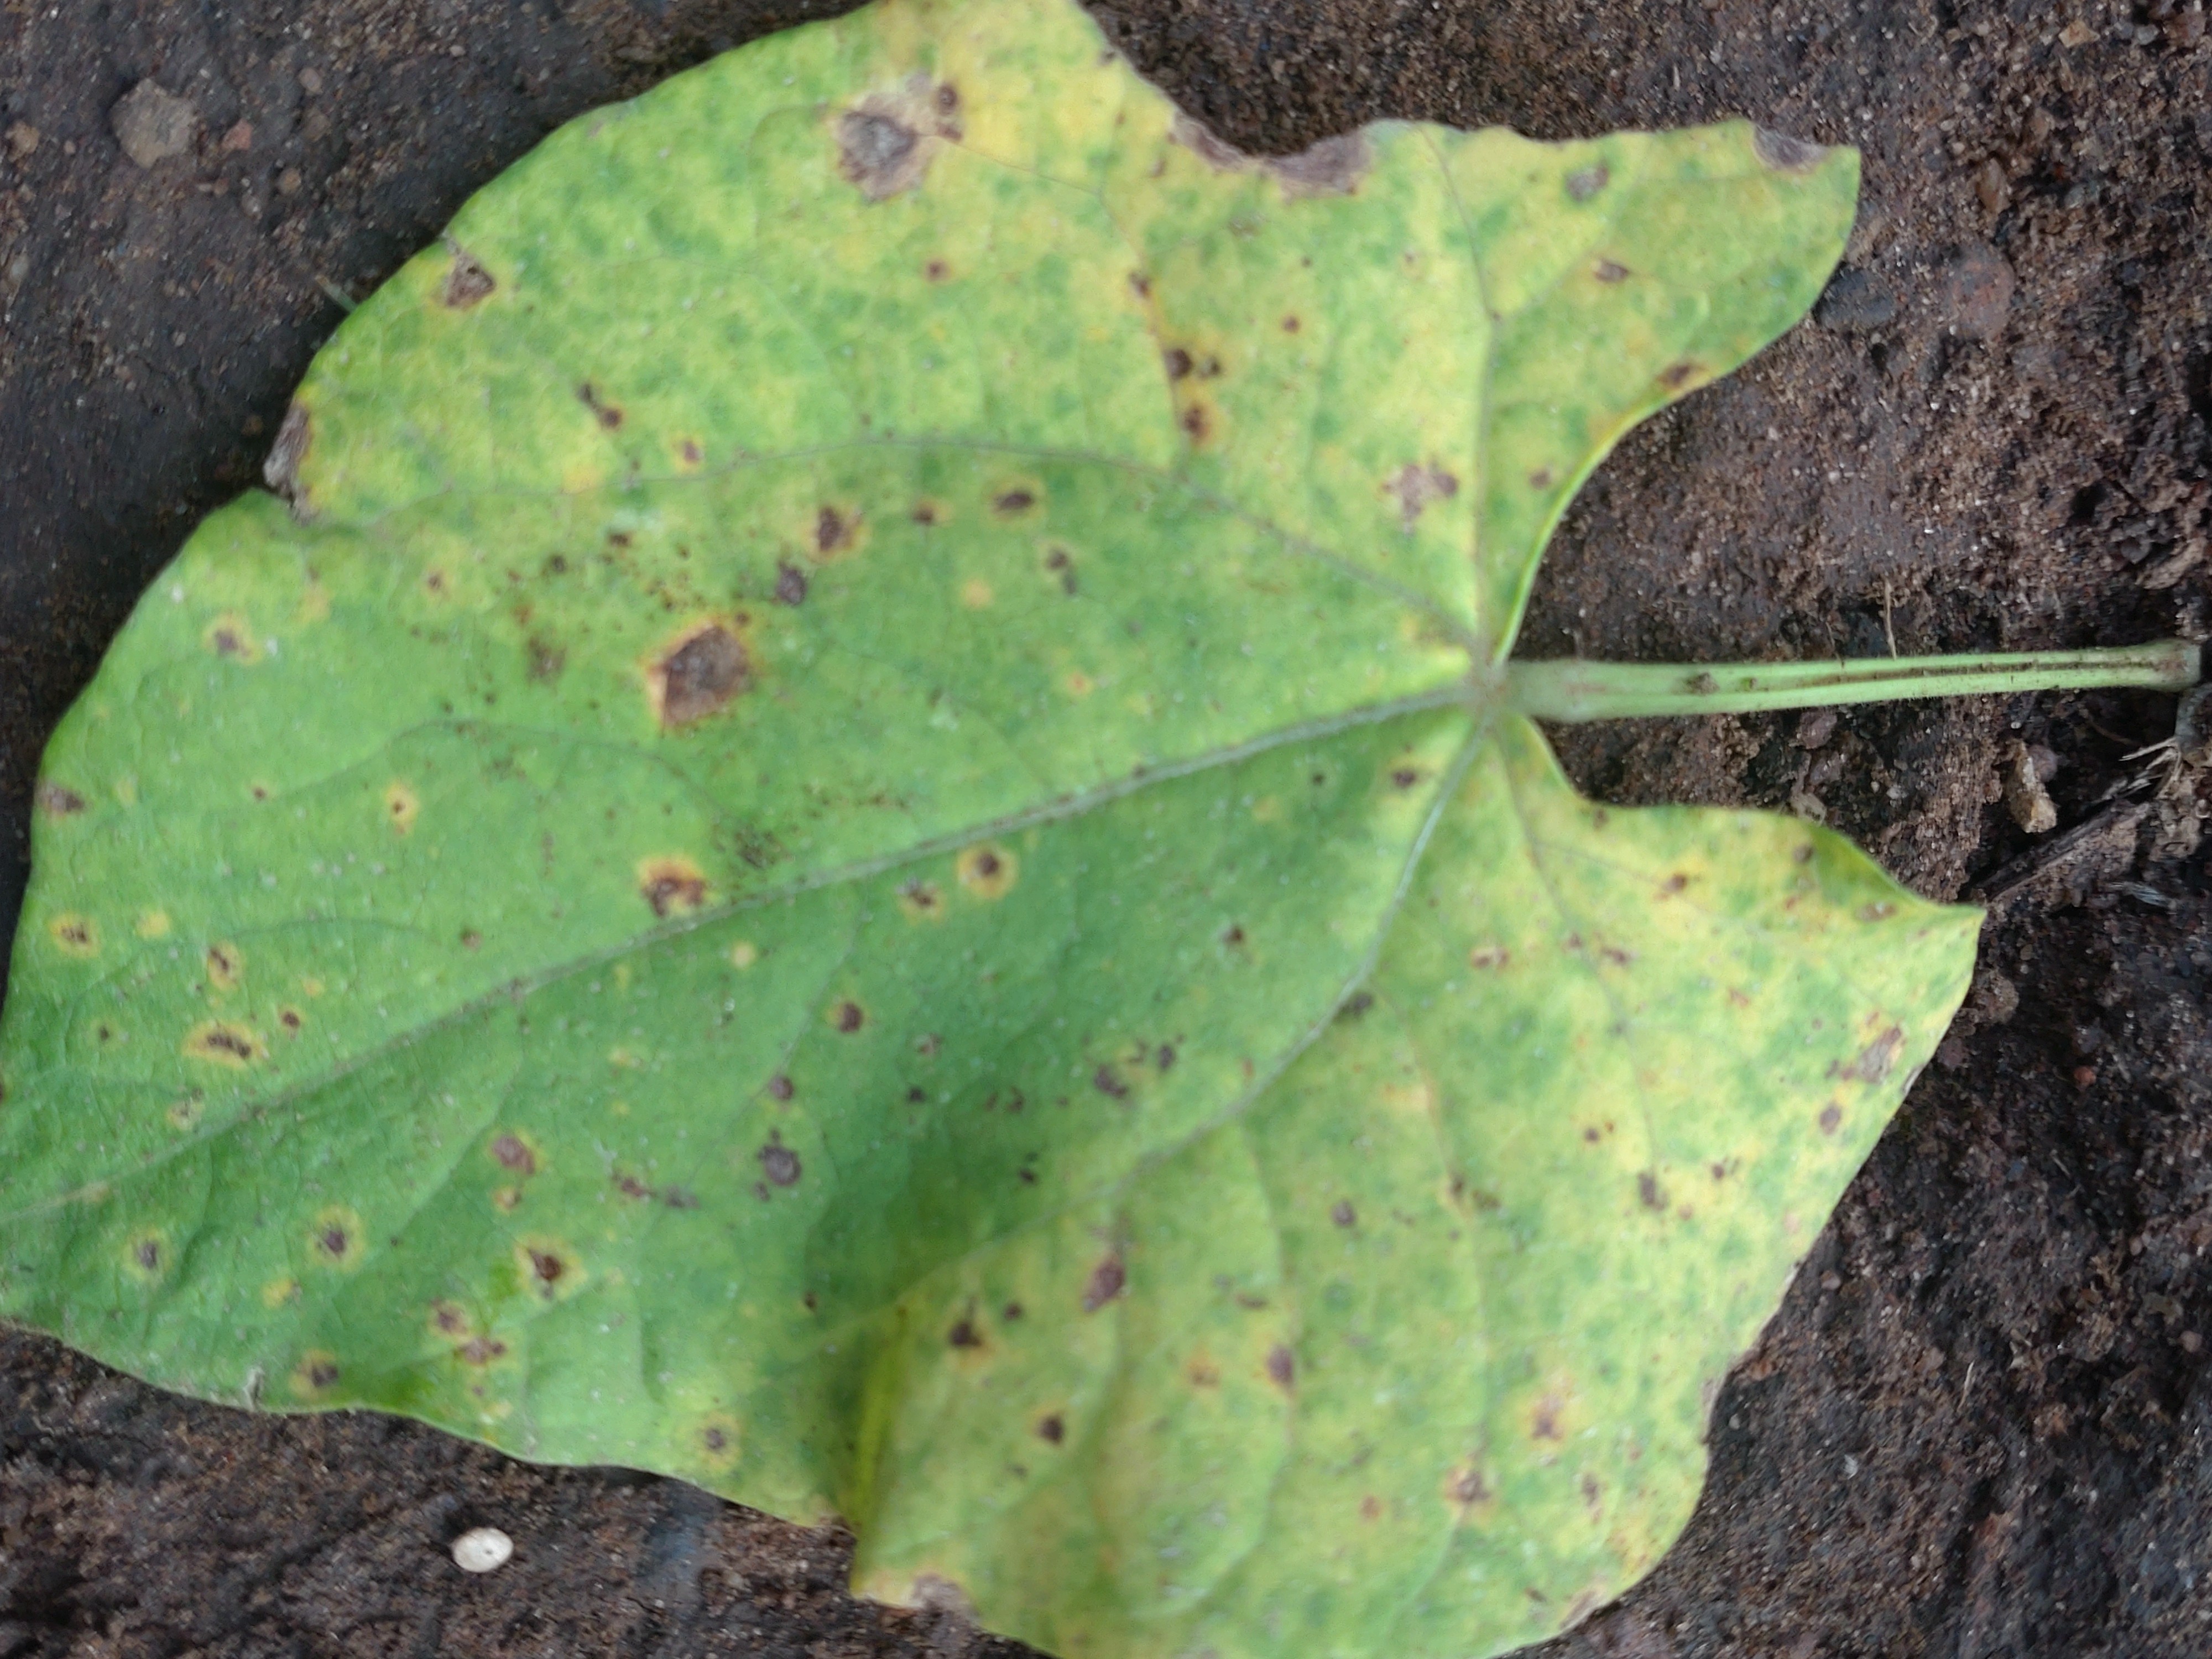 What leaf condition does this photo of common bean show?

rust
